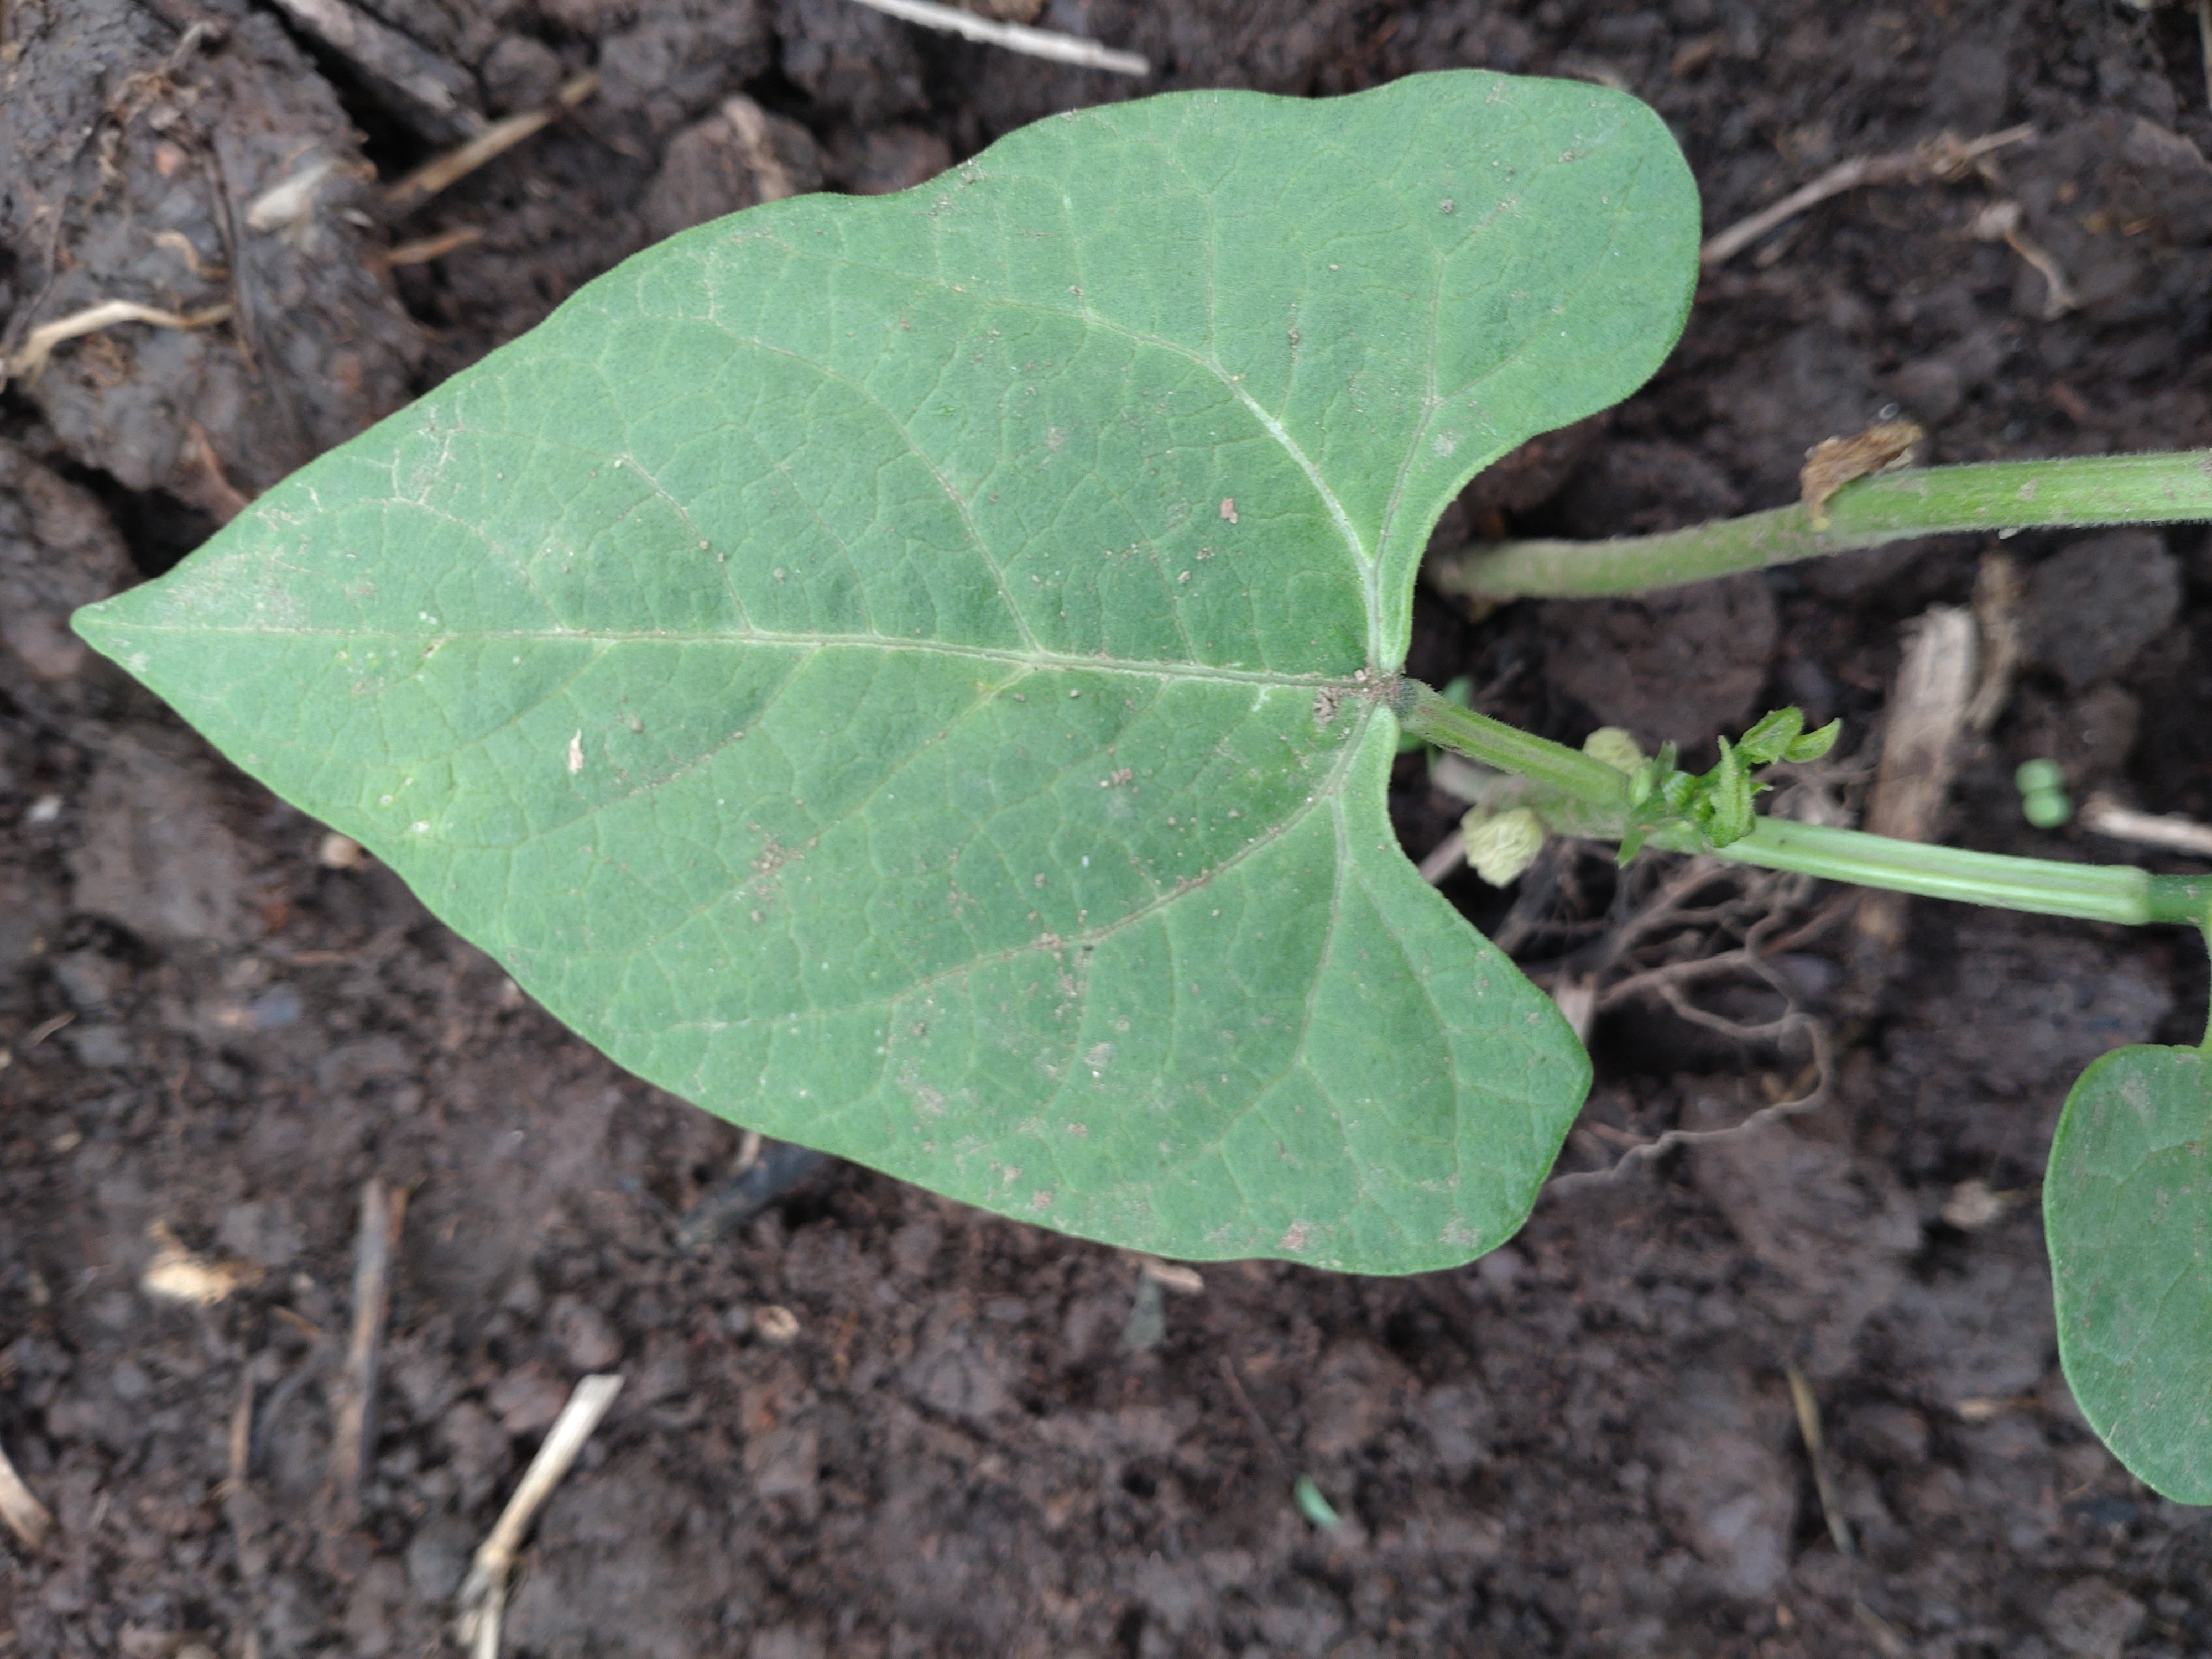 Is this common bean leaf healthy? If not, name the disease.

healthy
